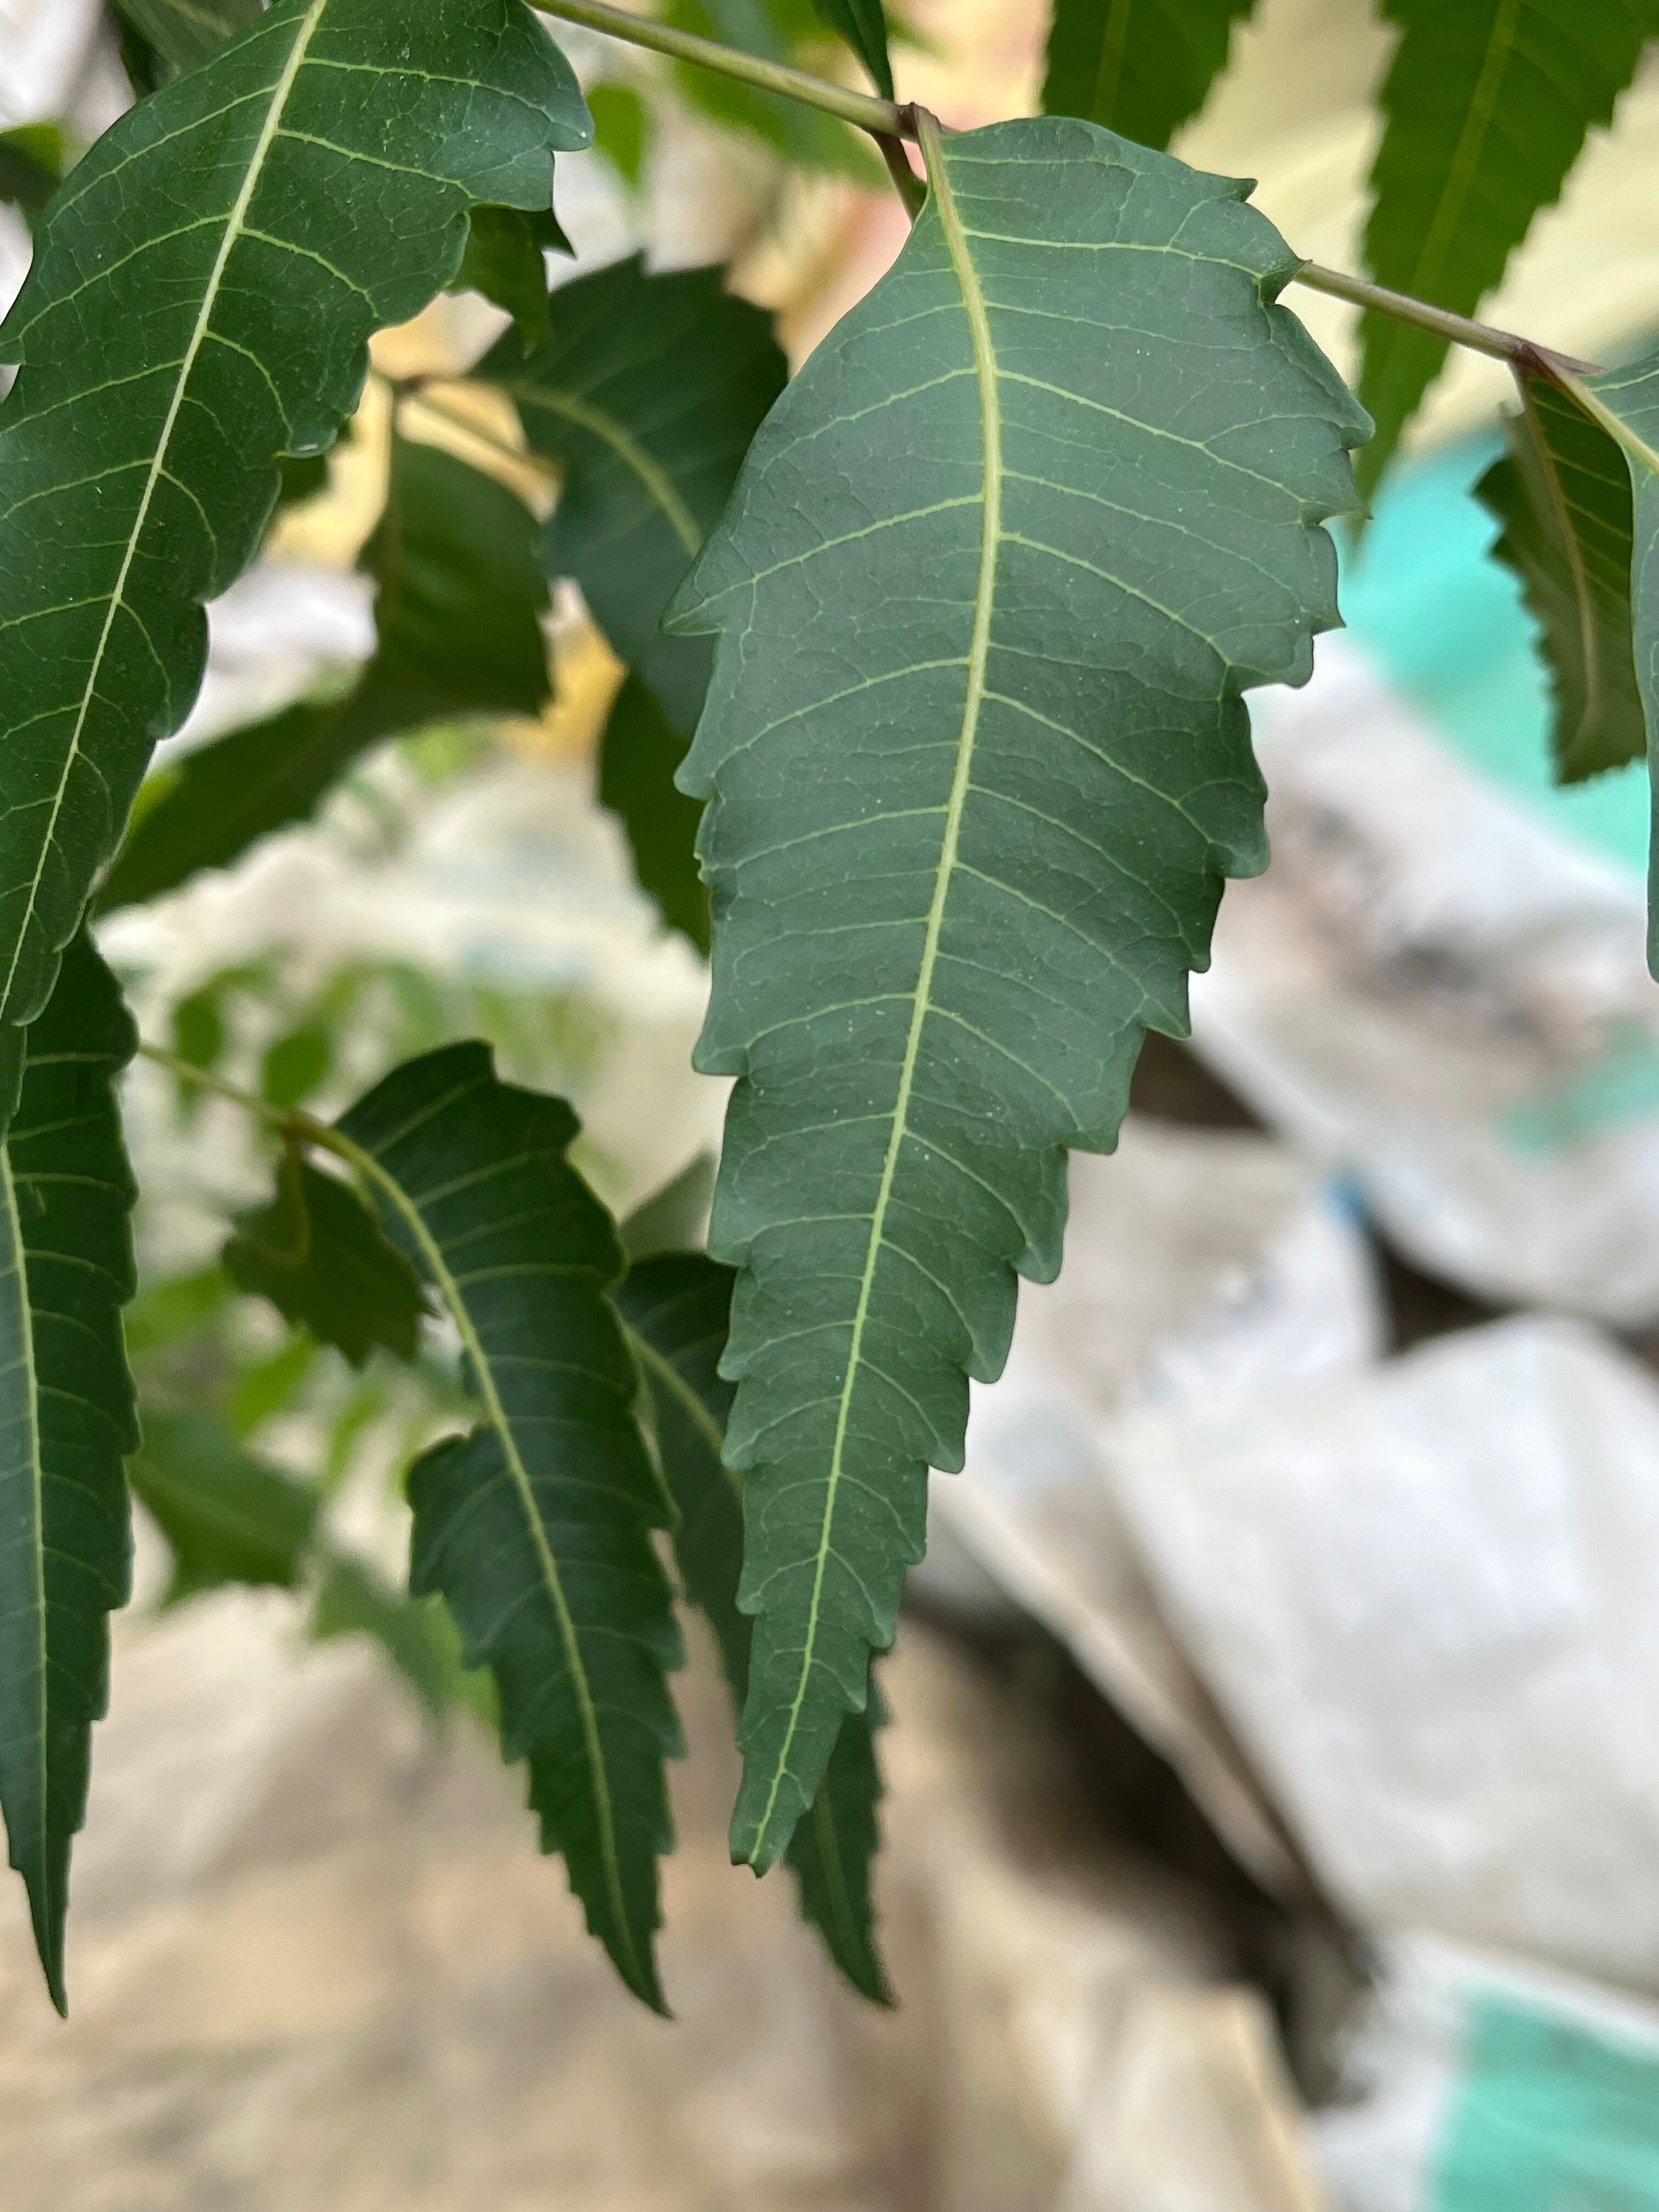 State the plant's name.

neem
